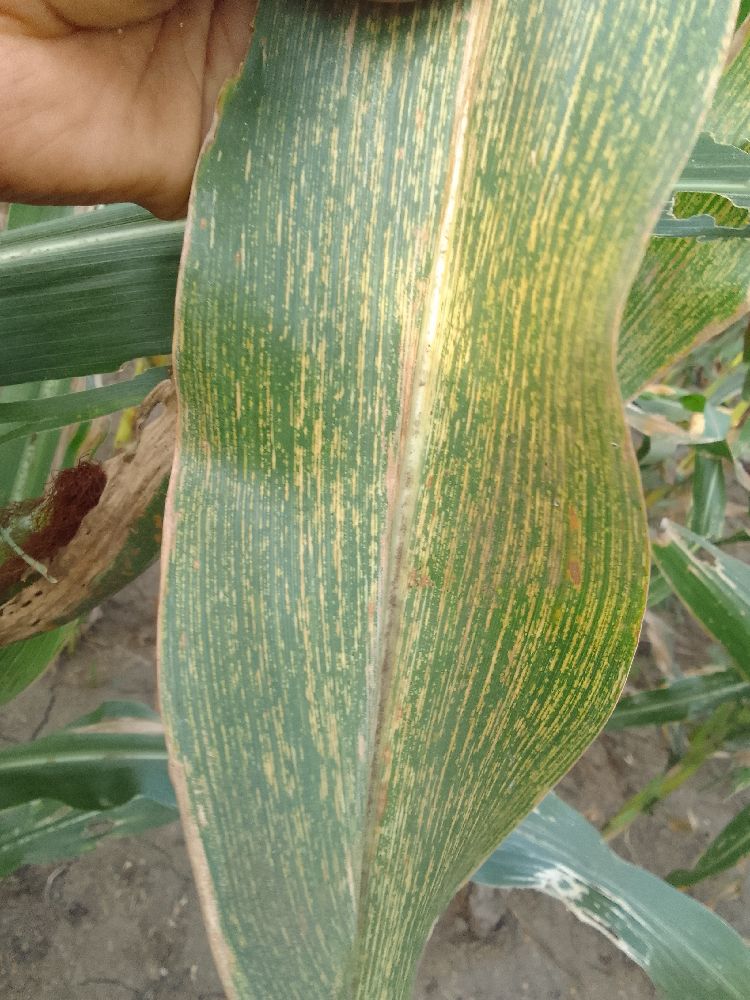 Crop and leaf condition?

maize, maize streak virus
